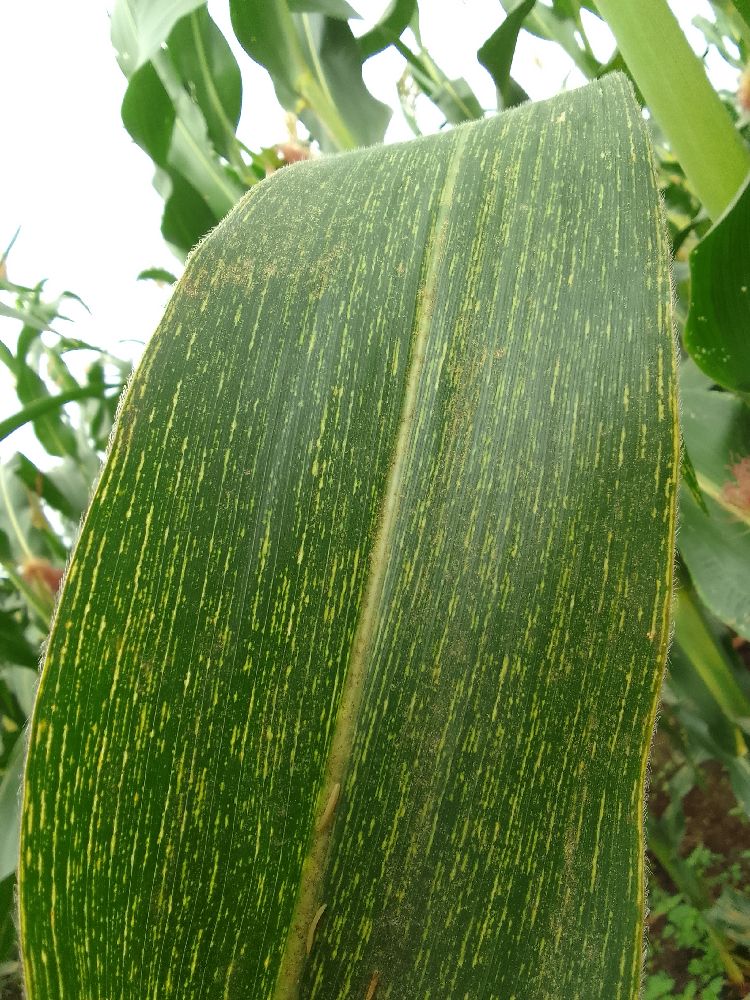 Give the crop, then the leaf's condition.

maize, maize streak virus
